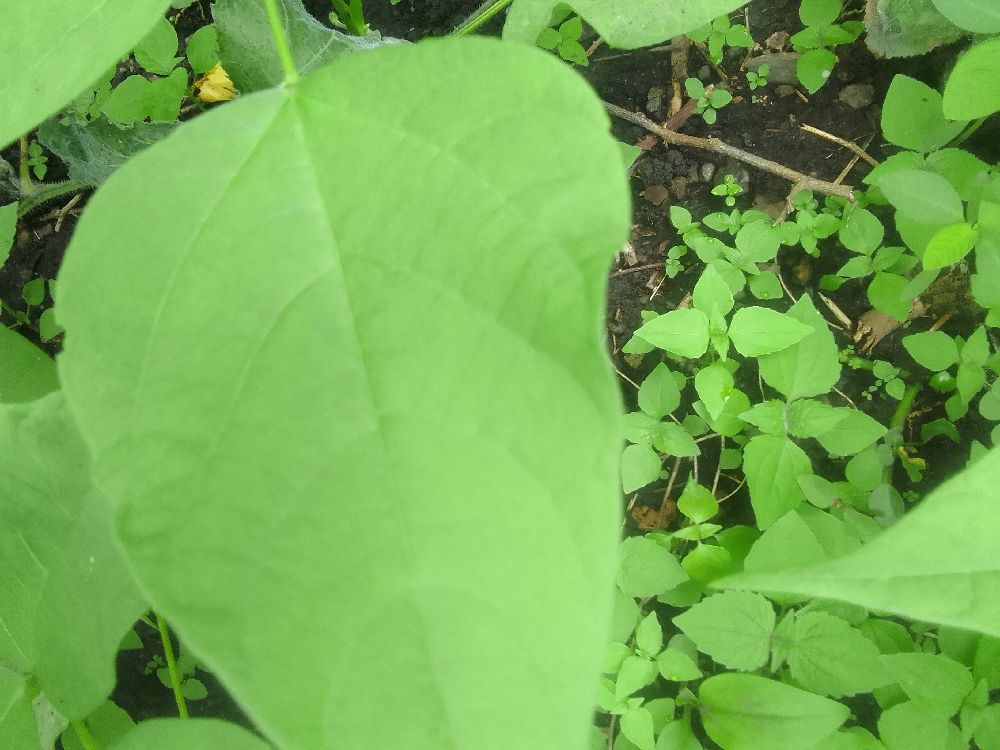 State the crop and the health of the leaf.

common bean, healthy
